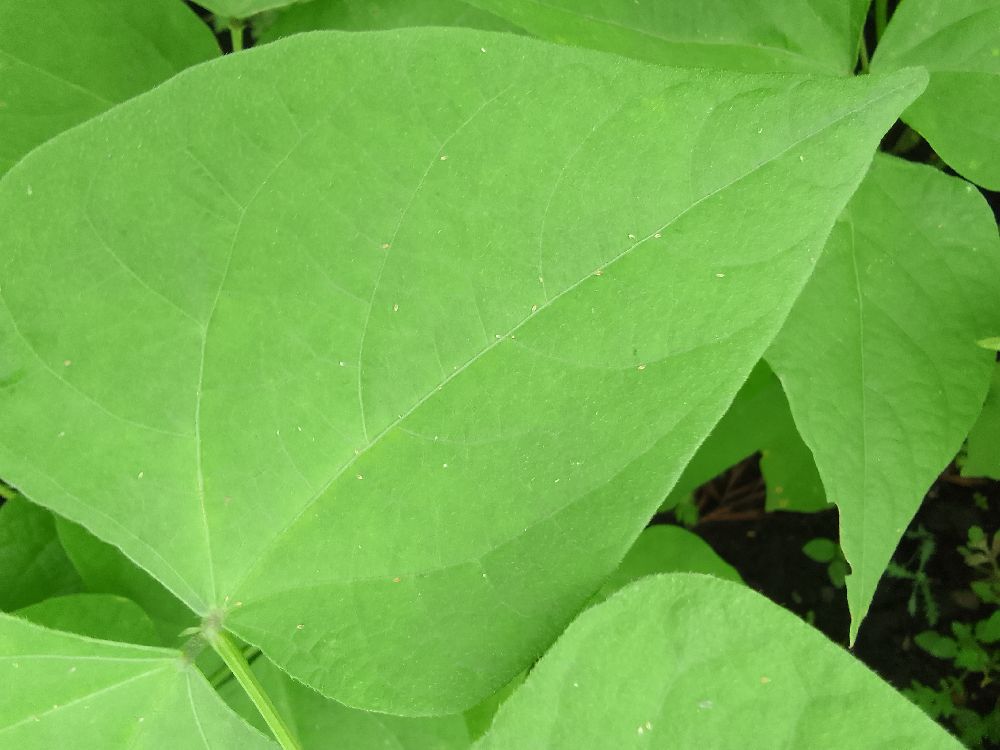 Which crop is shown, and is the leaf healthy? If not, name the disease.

common bean, healthy
